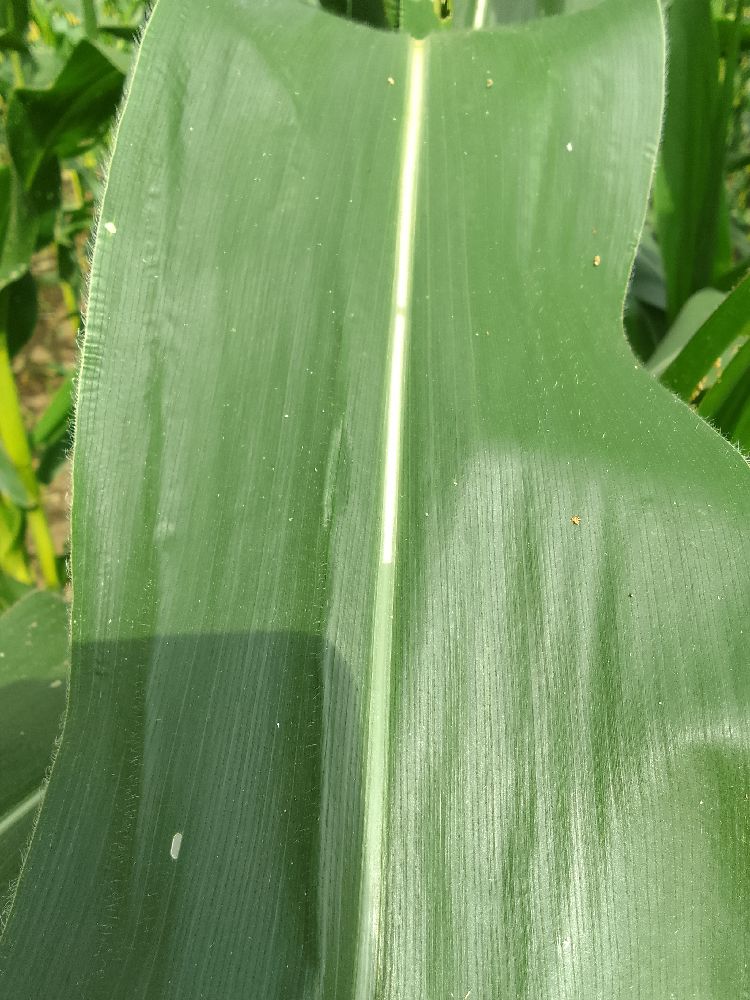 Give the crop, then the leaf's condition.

maize, healthy
